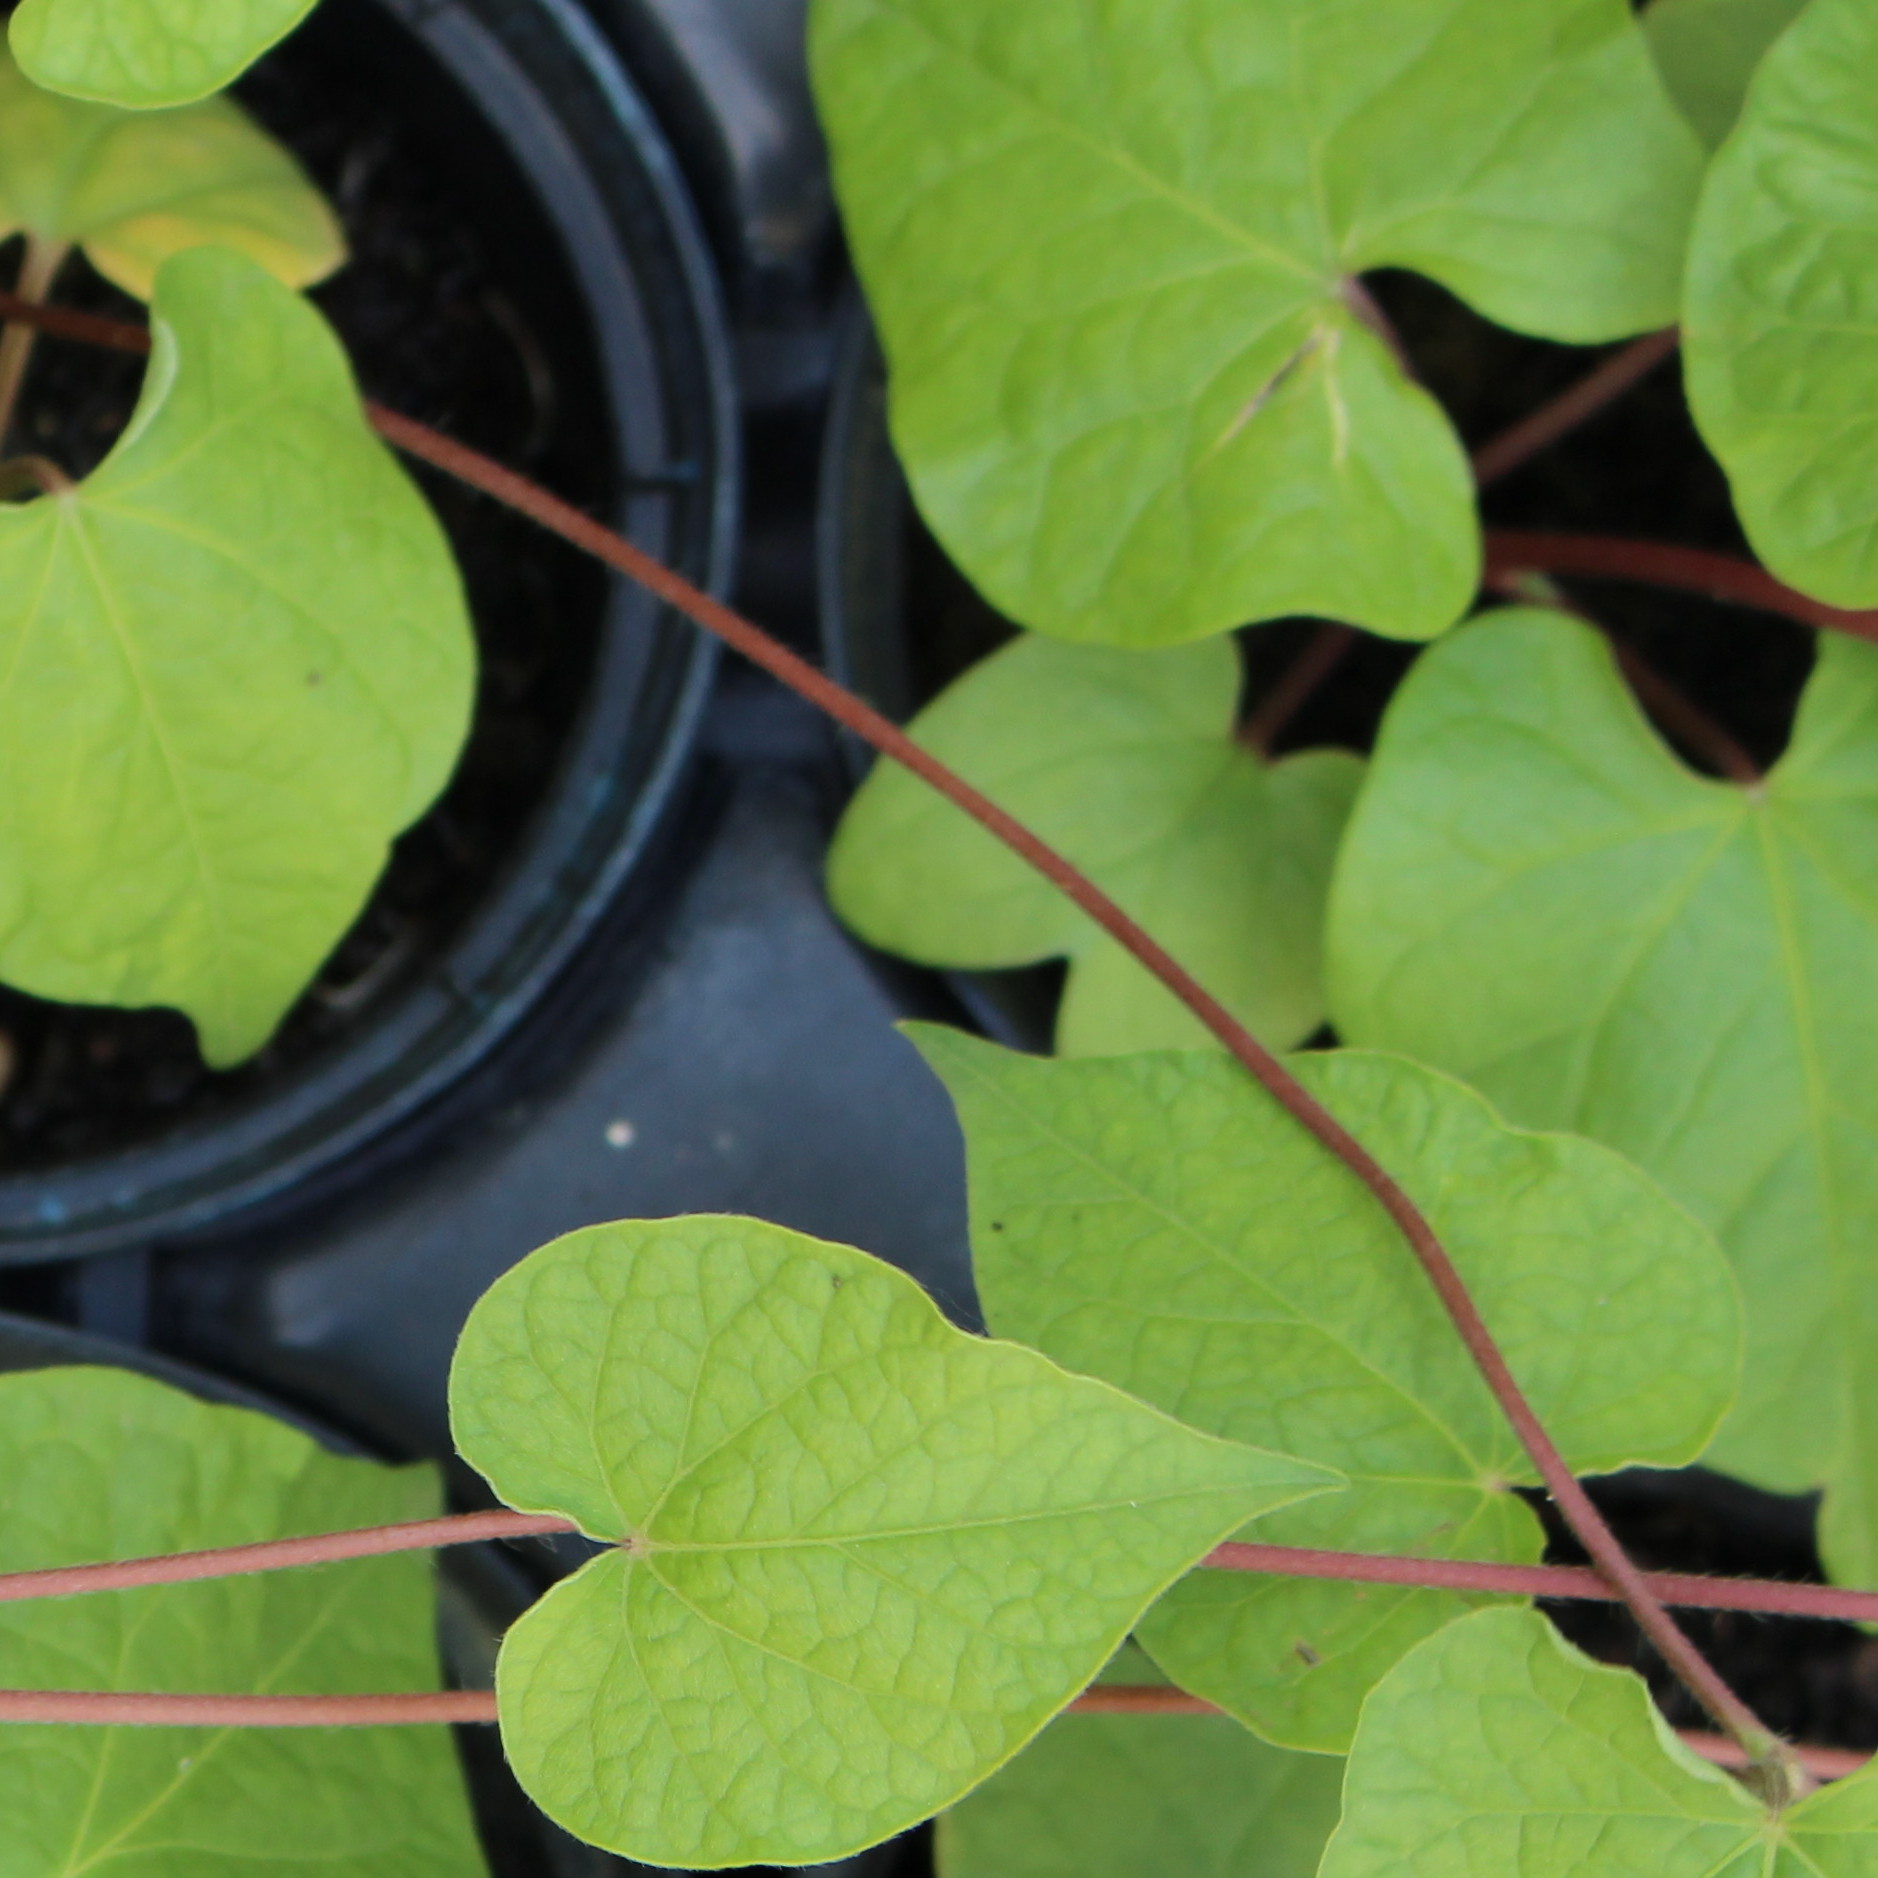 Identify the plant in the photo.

Convolvulus arvensis
